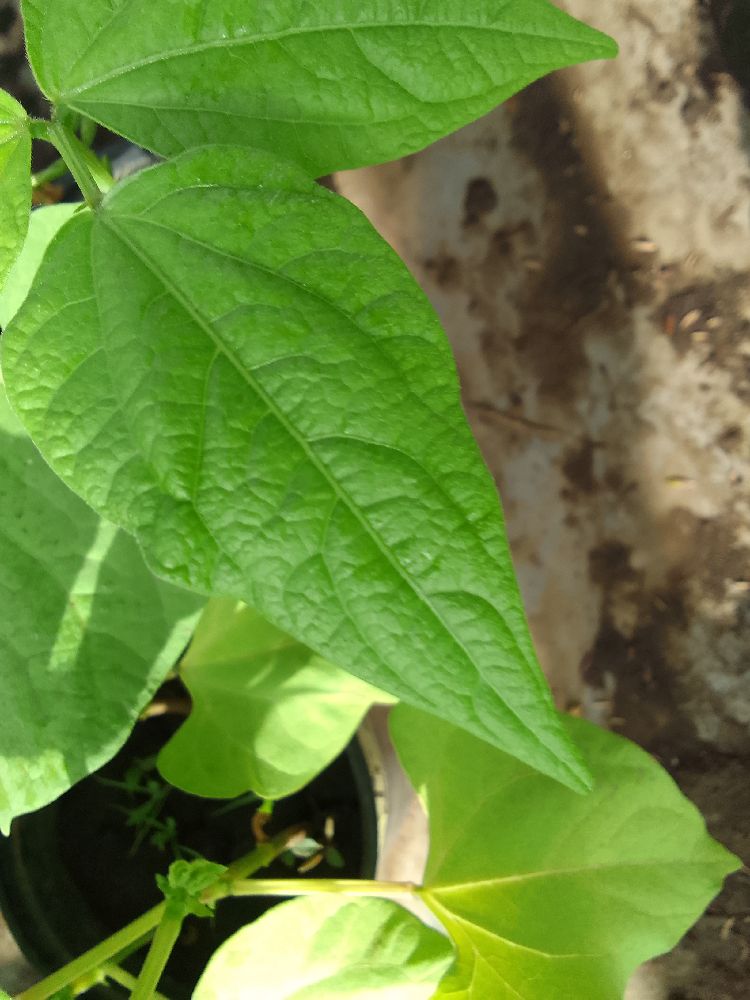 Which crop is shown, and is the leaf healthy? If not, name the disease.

common bean, healthy
